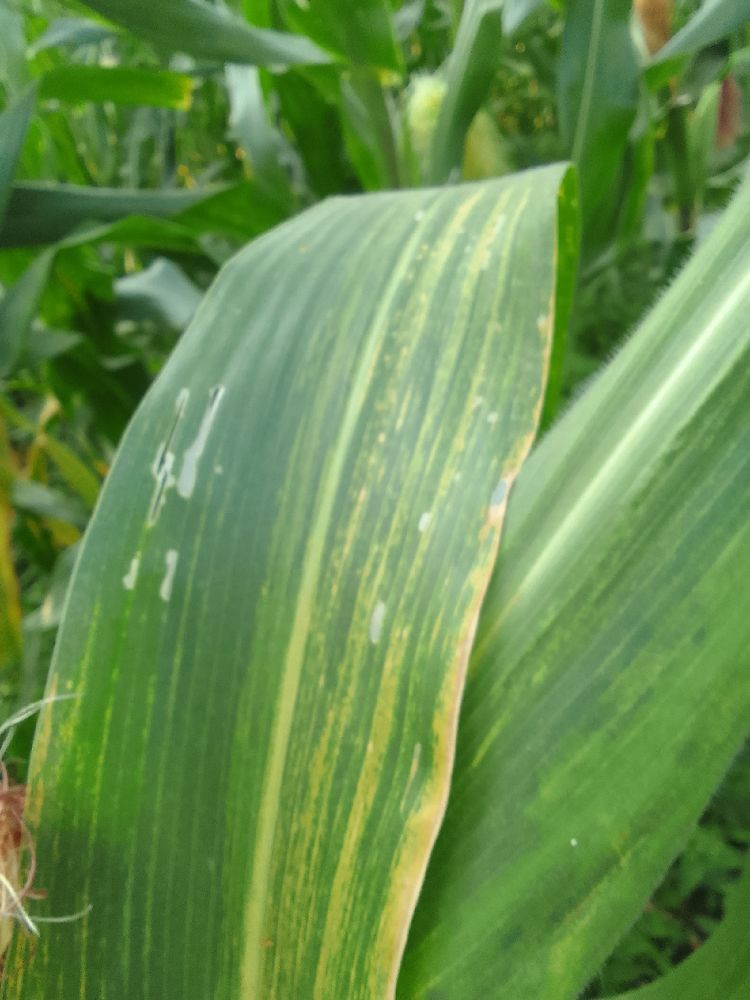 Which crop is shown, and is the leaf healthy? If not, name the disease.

maize, maize lethal necrosis
